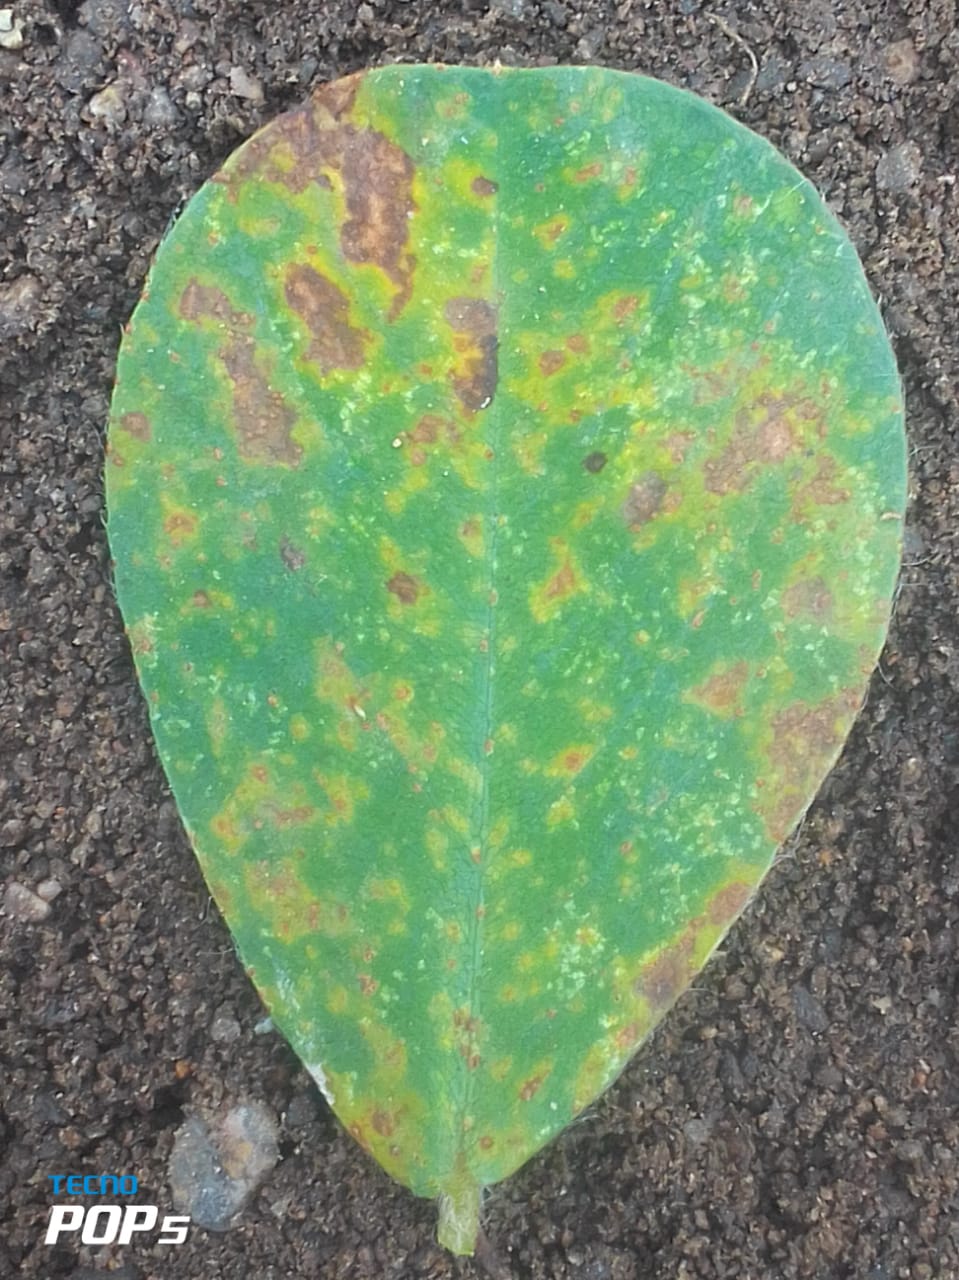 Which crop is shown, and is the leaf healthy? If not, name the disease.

peanut, passalora arachidicola
